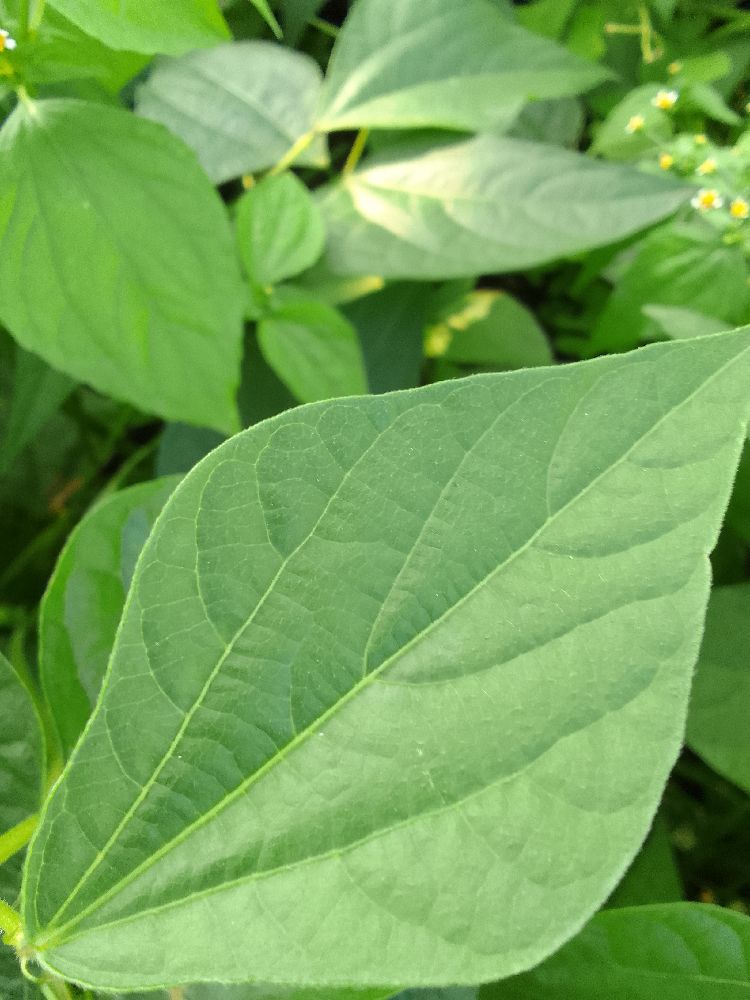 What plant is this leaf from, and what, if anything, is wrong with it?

common bean, healthy
